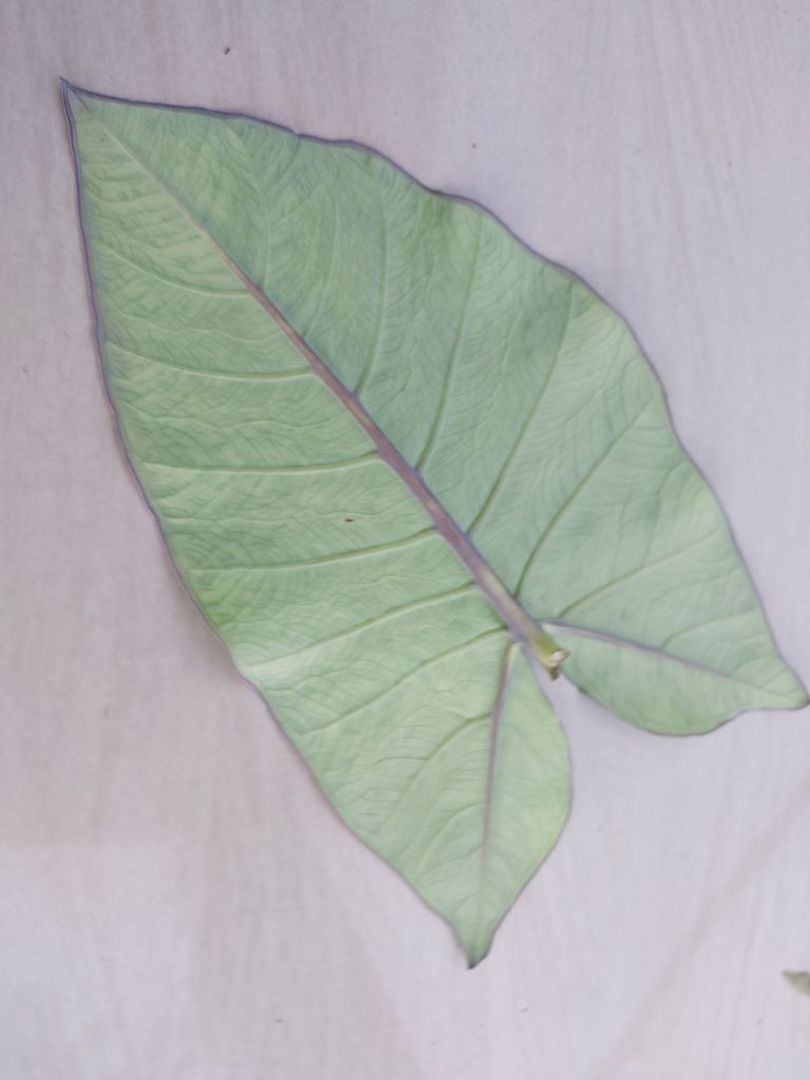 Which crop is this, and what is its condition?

taro, mosaic
